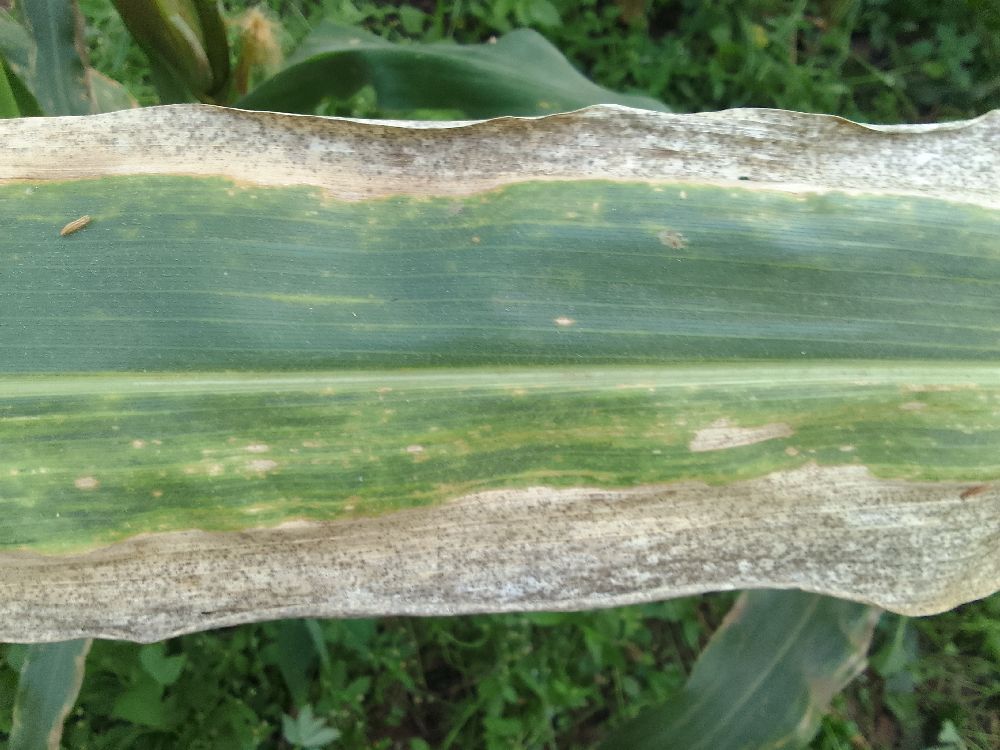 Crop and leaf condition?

maize, maize lethal necrosis
